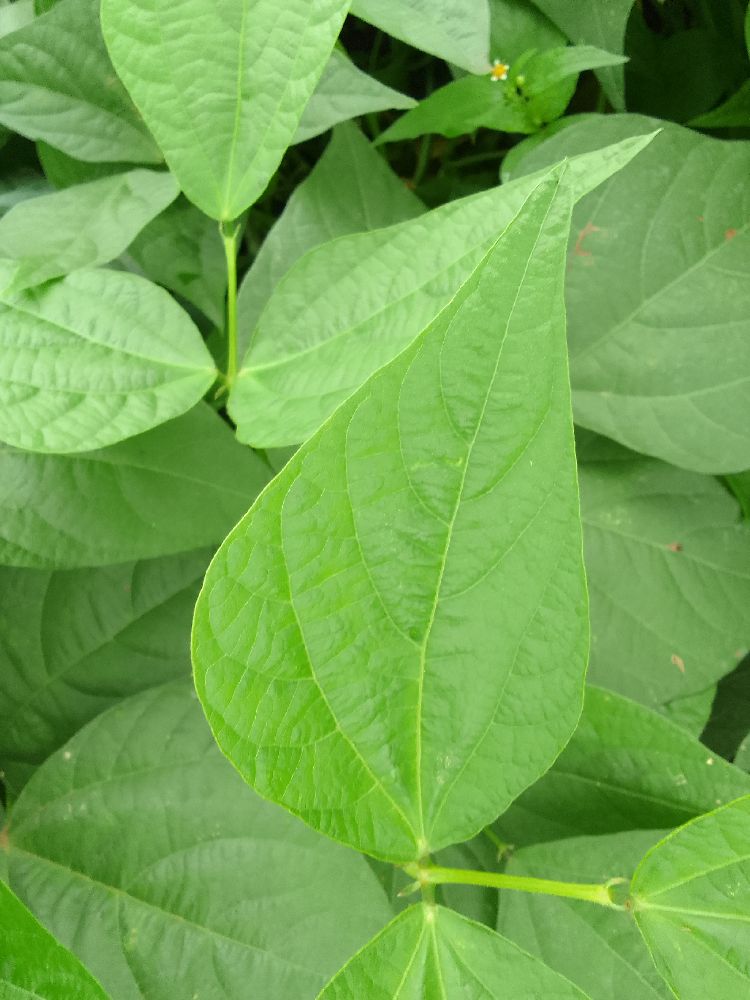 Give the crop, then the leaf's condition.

common bean, healthy
